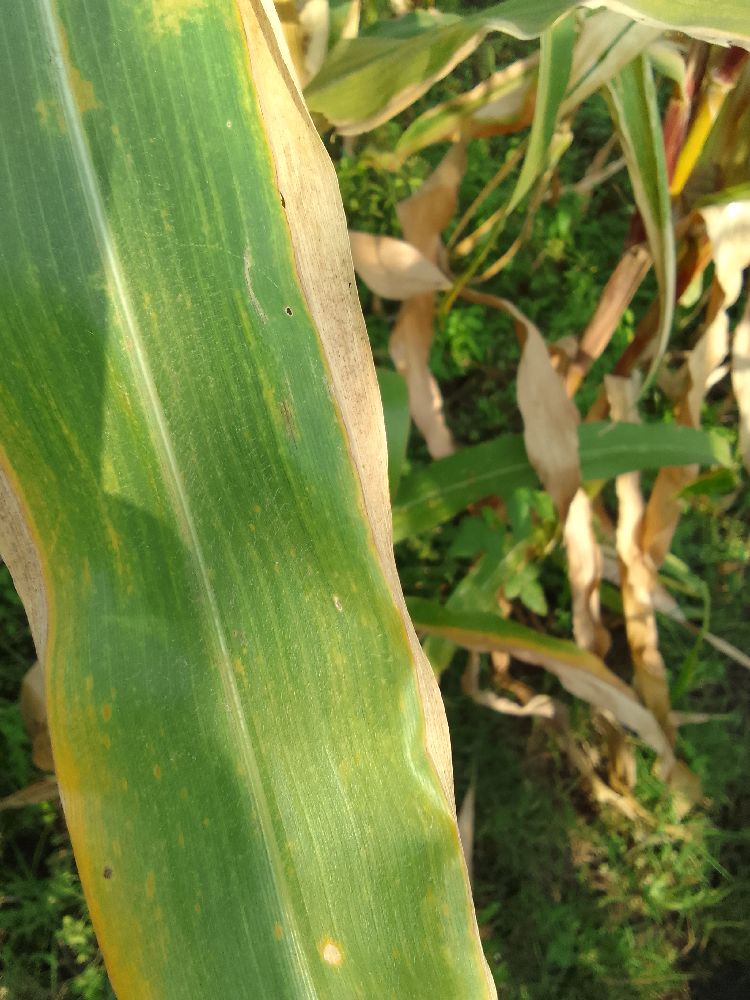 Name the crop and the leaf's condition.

maize, maize lethal necrosis
